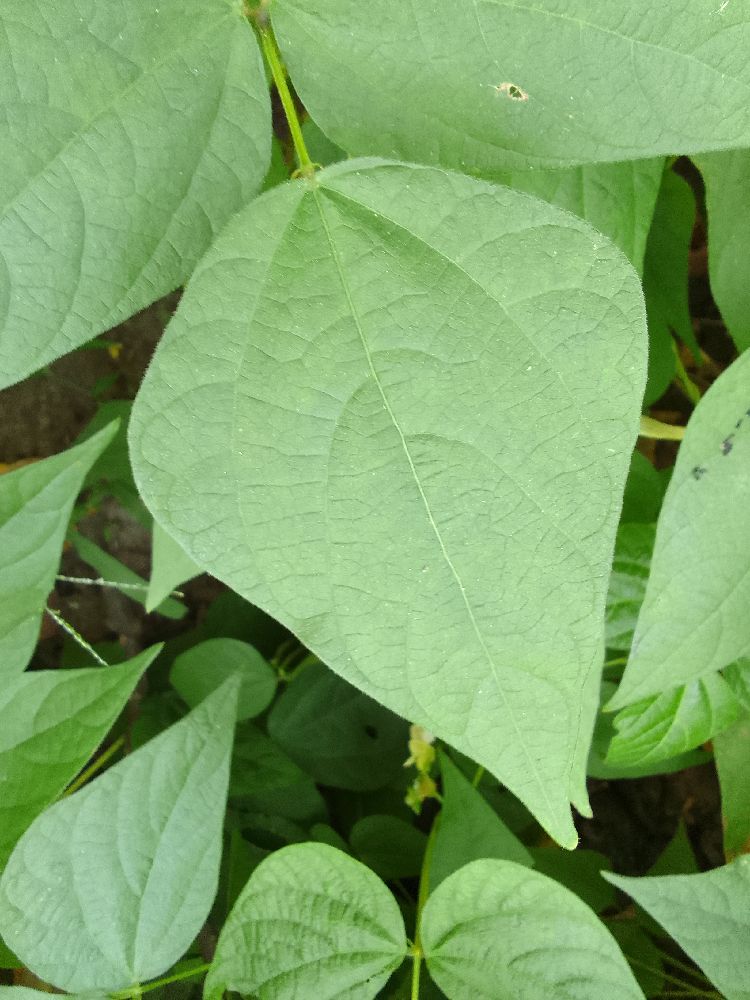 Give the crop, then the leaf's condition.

common bean, healthy
